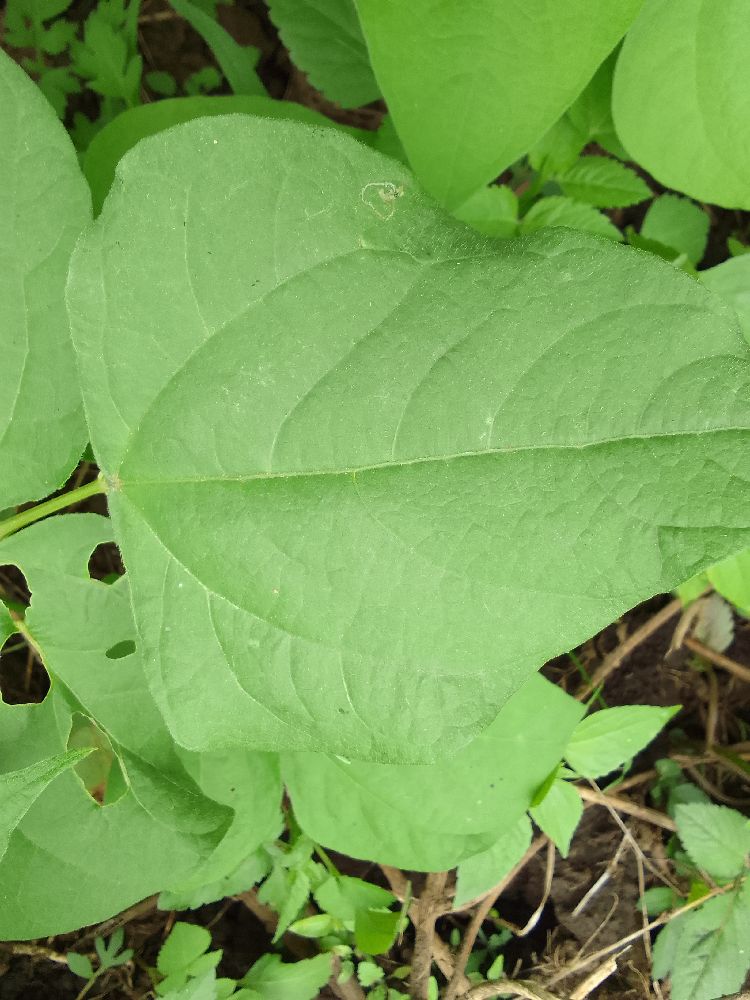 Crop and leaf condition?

common bean, healthy
